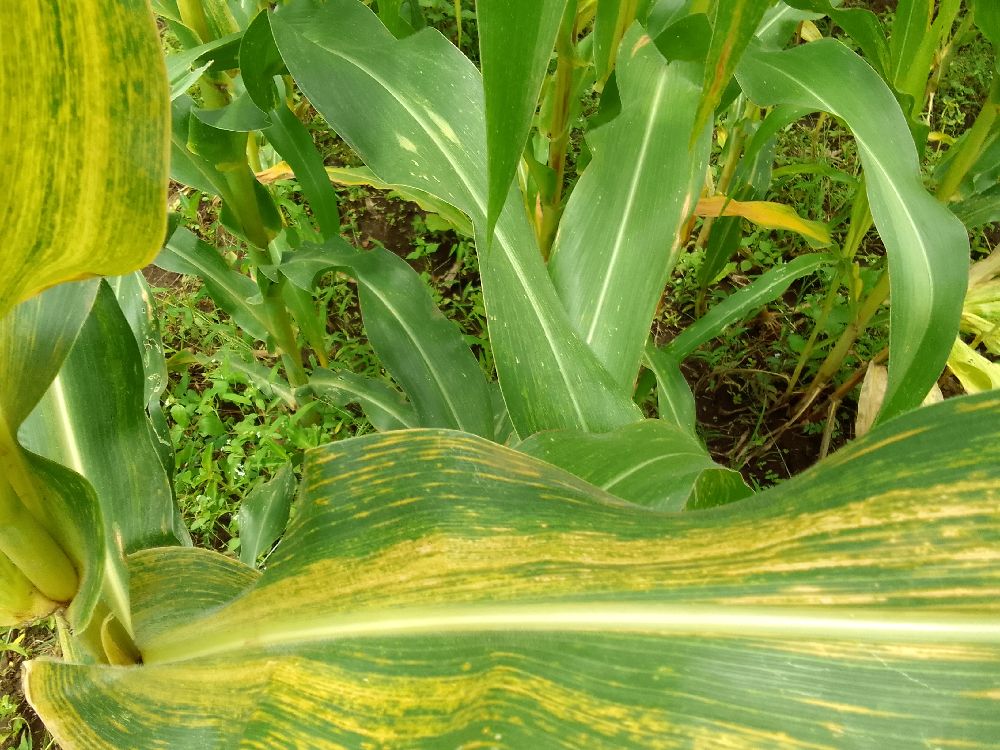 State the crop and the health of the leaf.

maize, maize lethal necrosis
